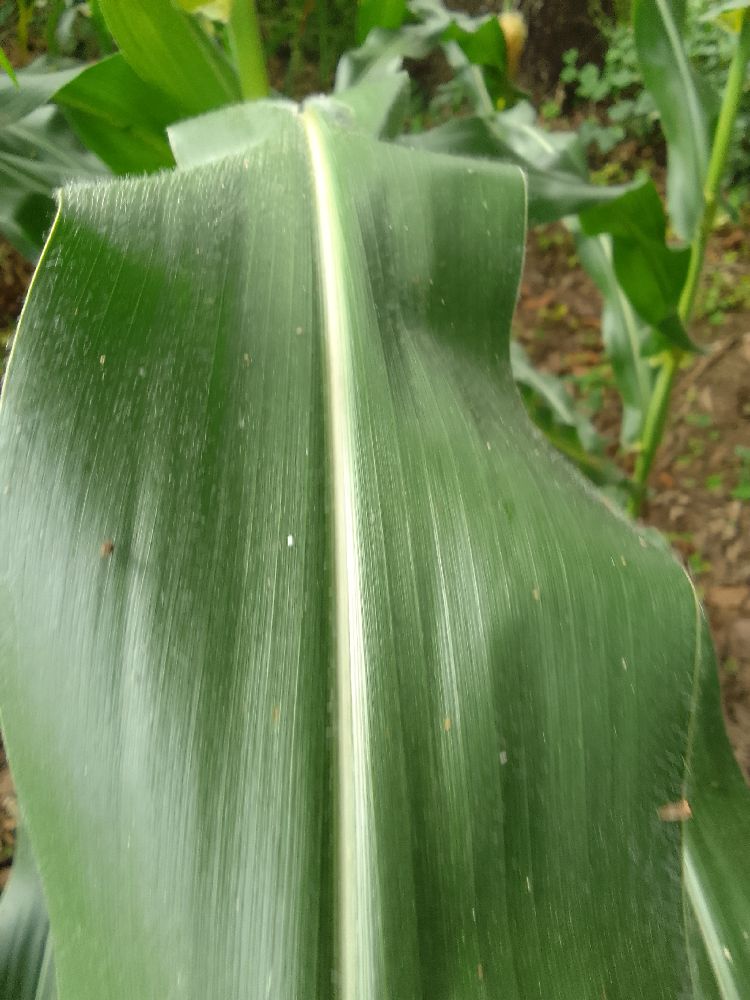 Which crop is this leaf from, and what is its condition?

maize, healthy
